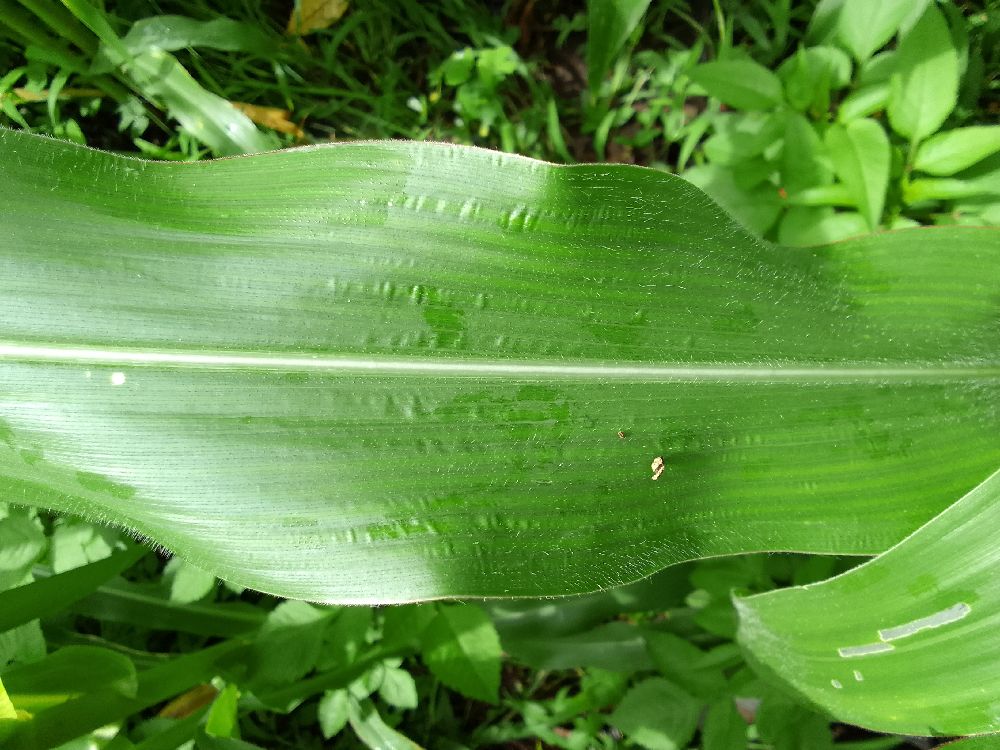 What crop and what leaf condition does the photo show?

maize, healthy
